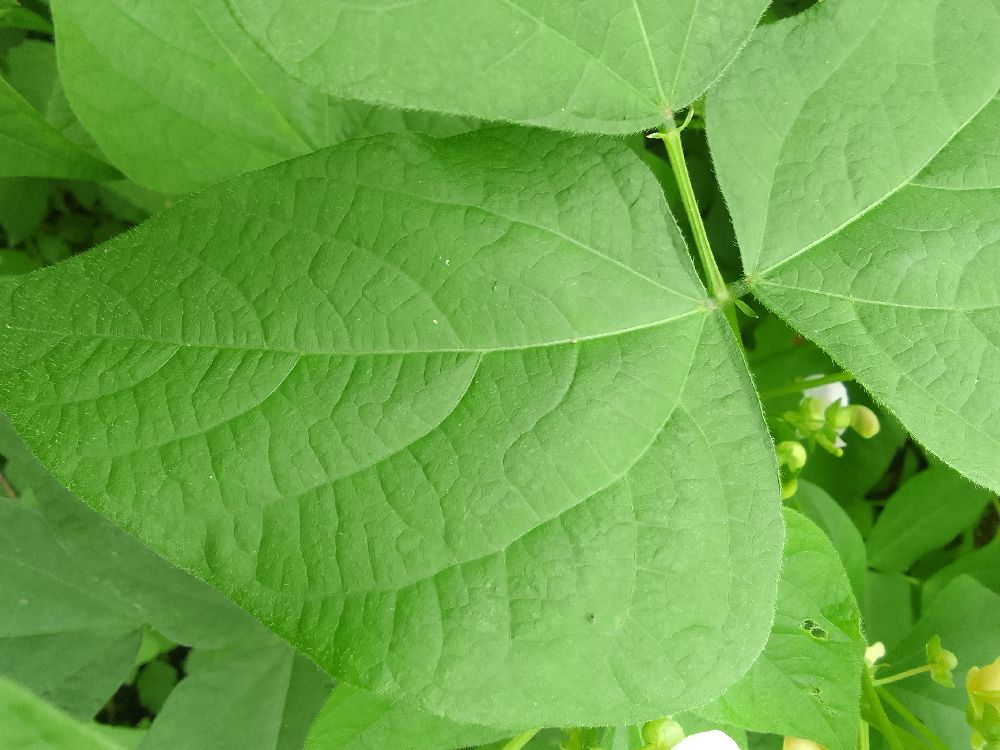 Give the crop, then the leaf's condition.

common bean, healthy
